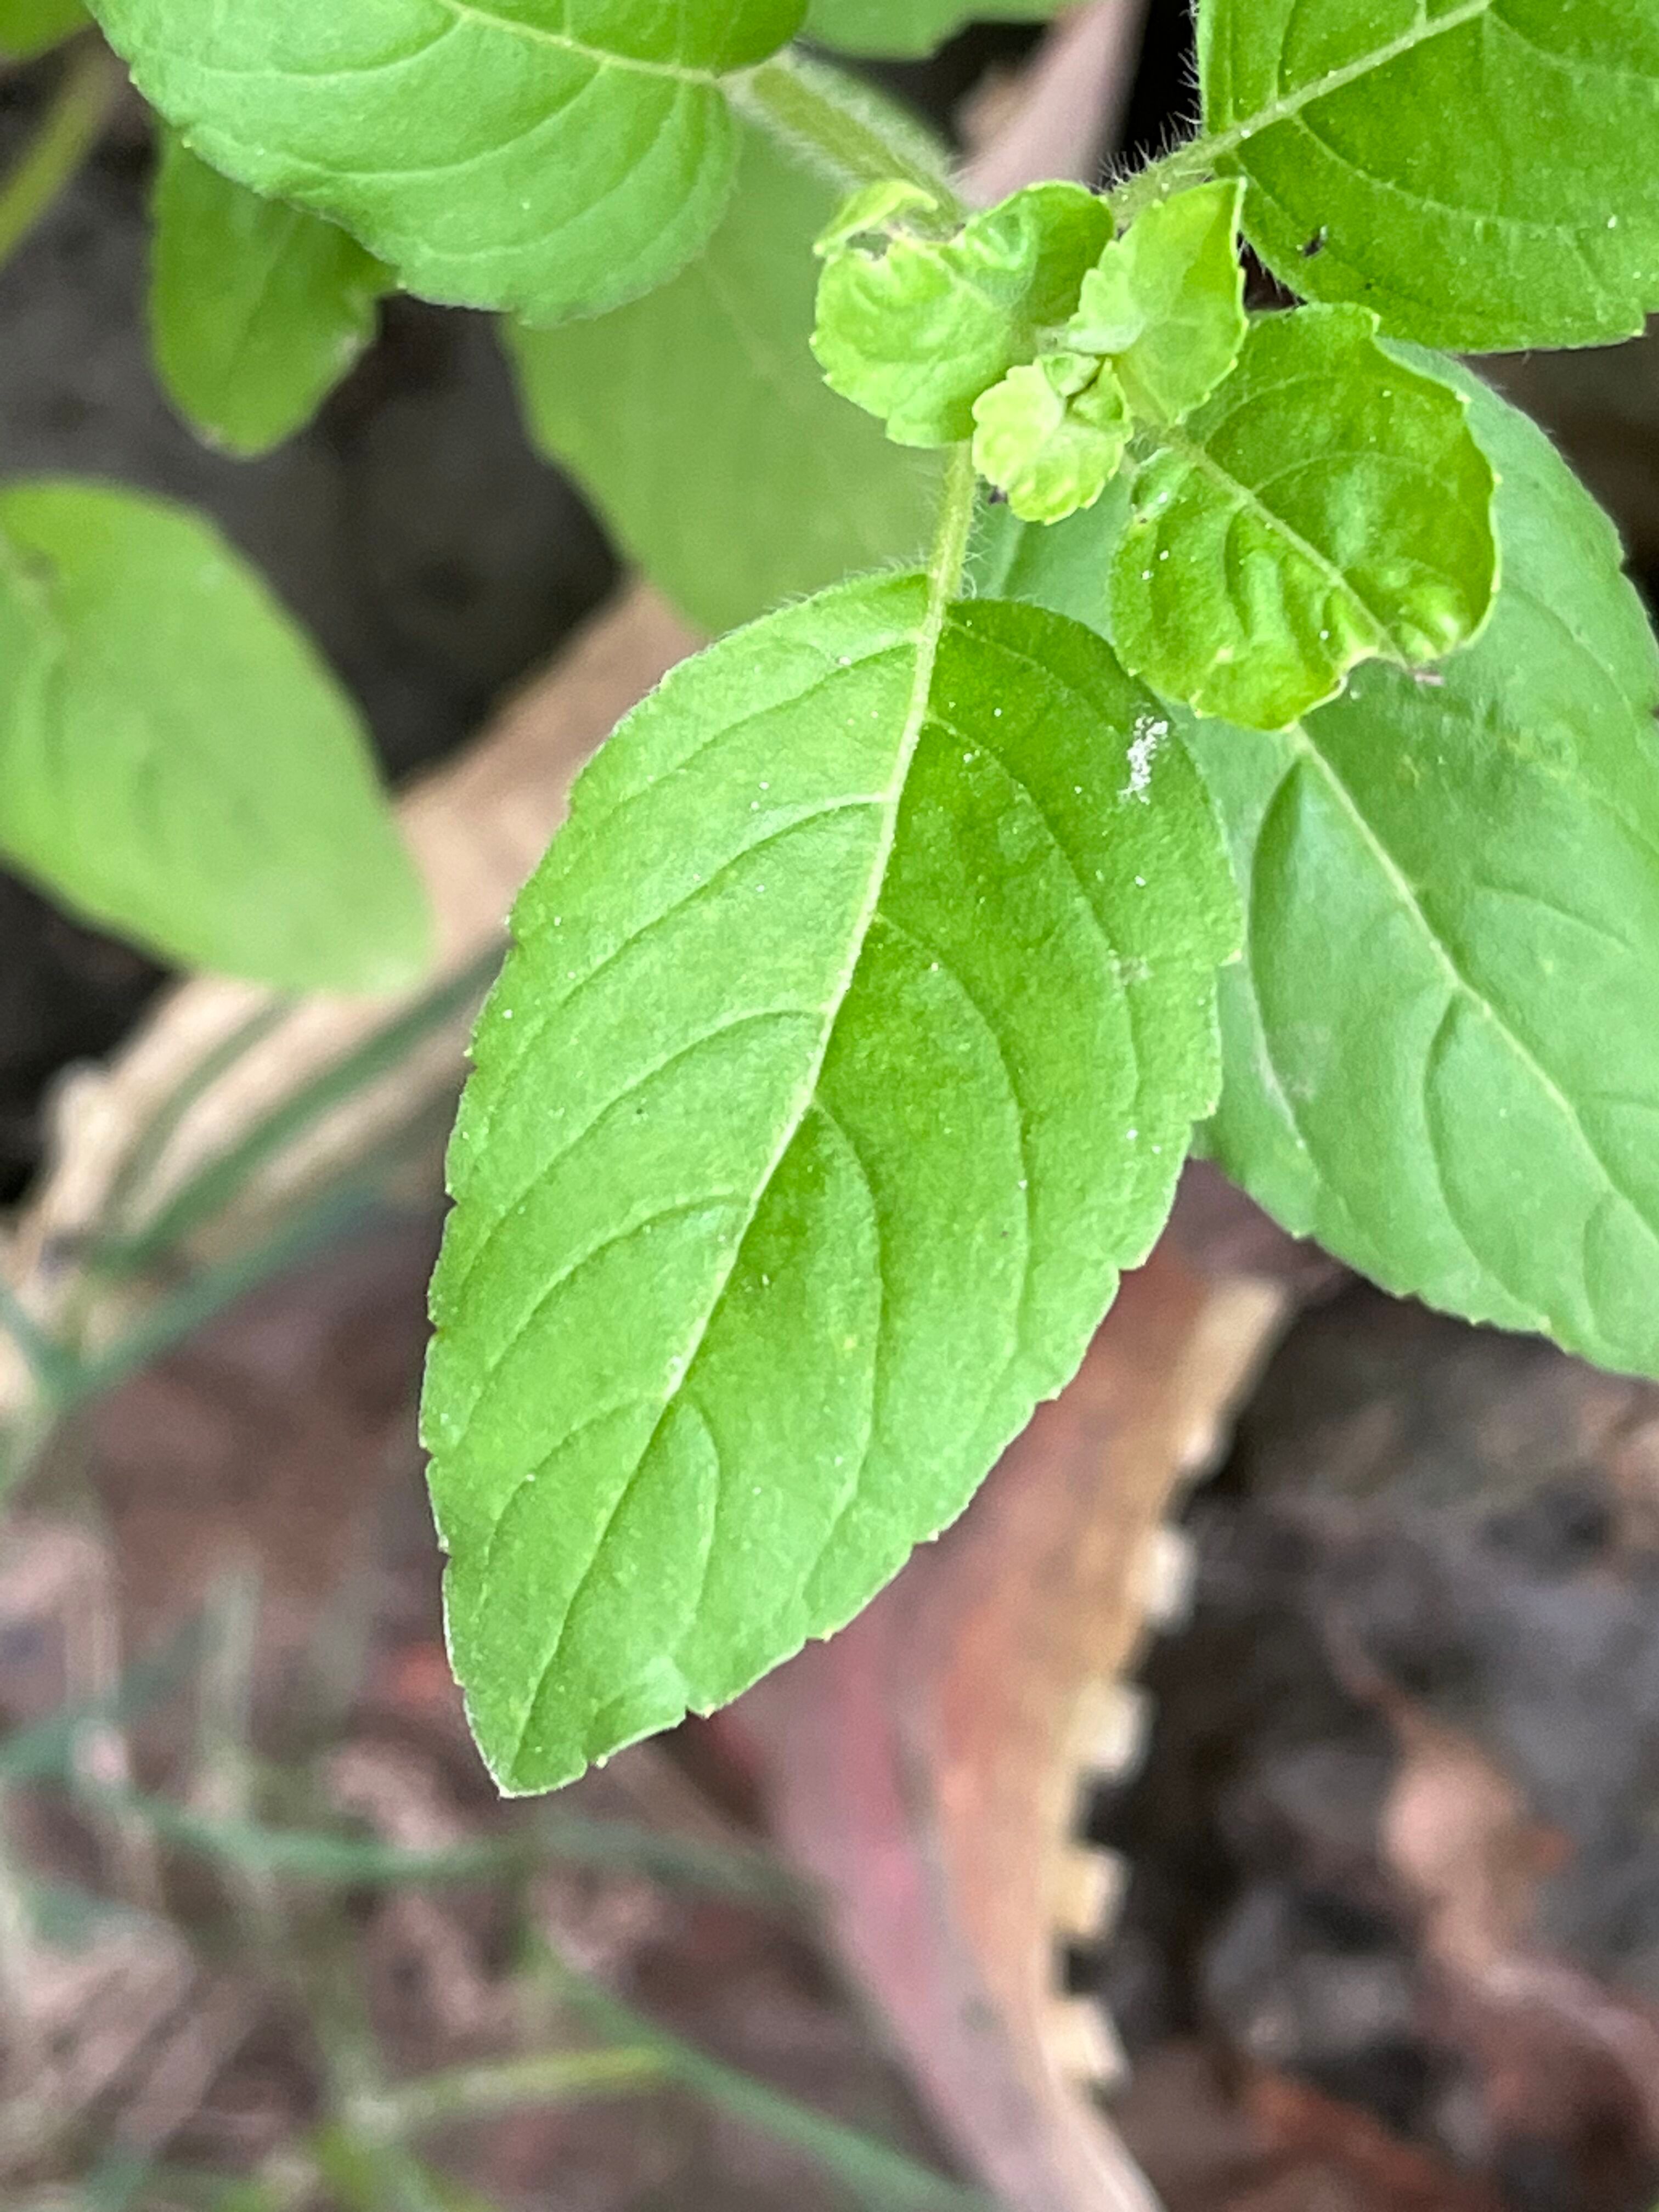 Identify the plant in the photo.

tulshi
